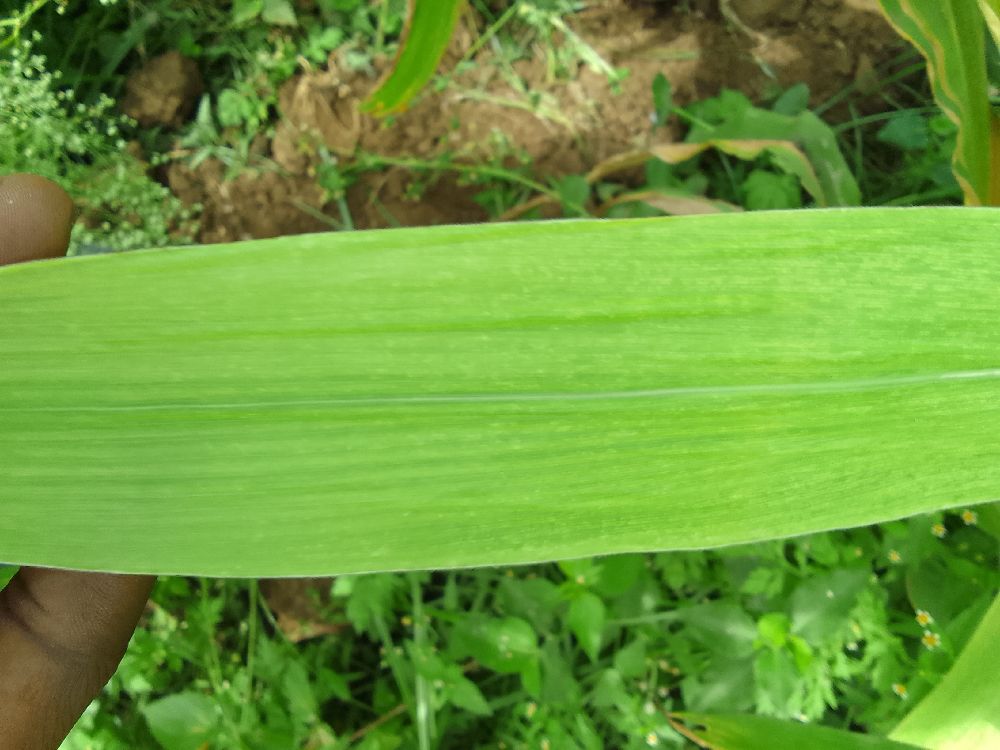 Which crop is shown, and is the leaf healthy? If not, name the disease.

maize, maize lethal necrosis
